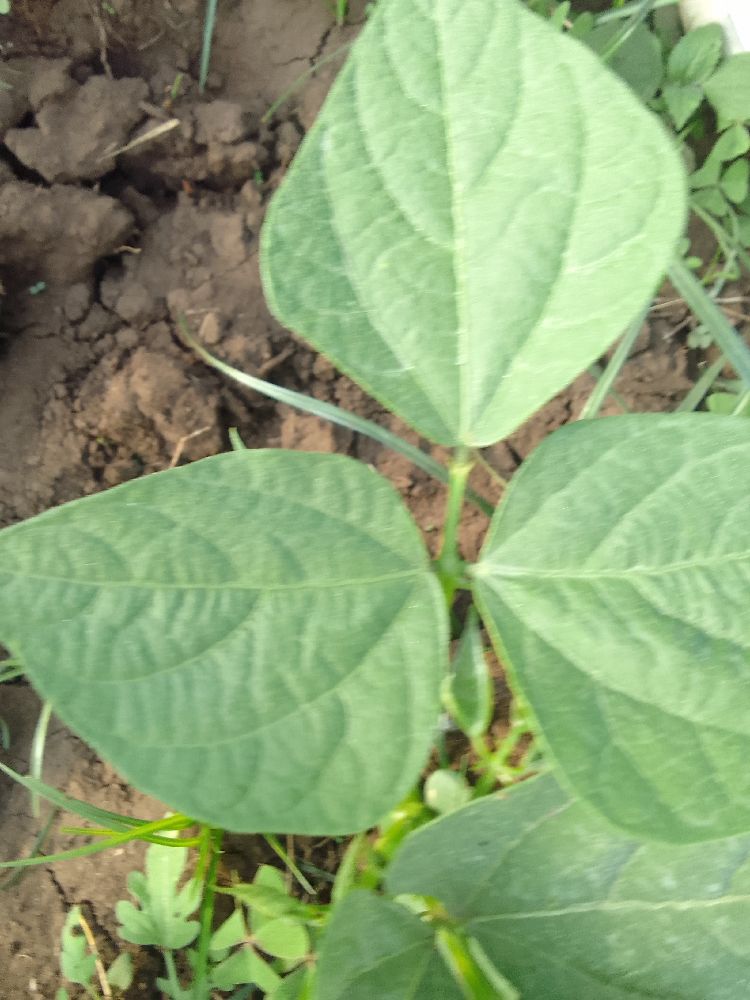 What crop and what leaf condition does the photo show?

common bean, healthy
